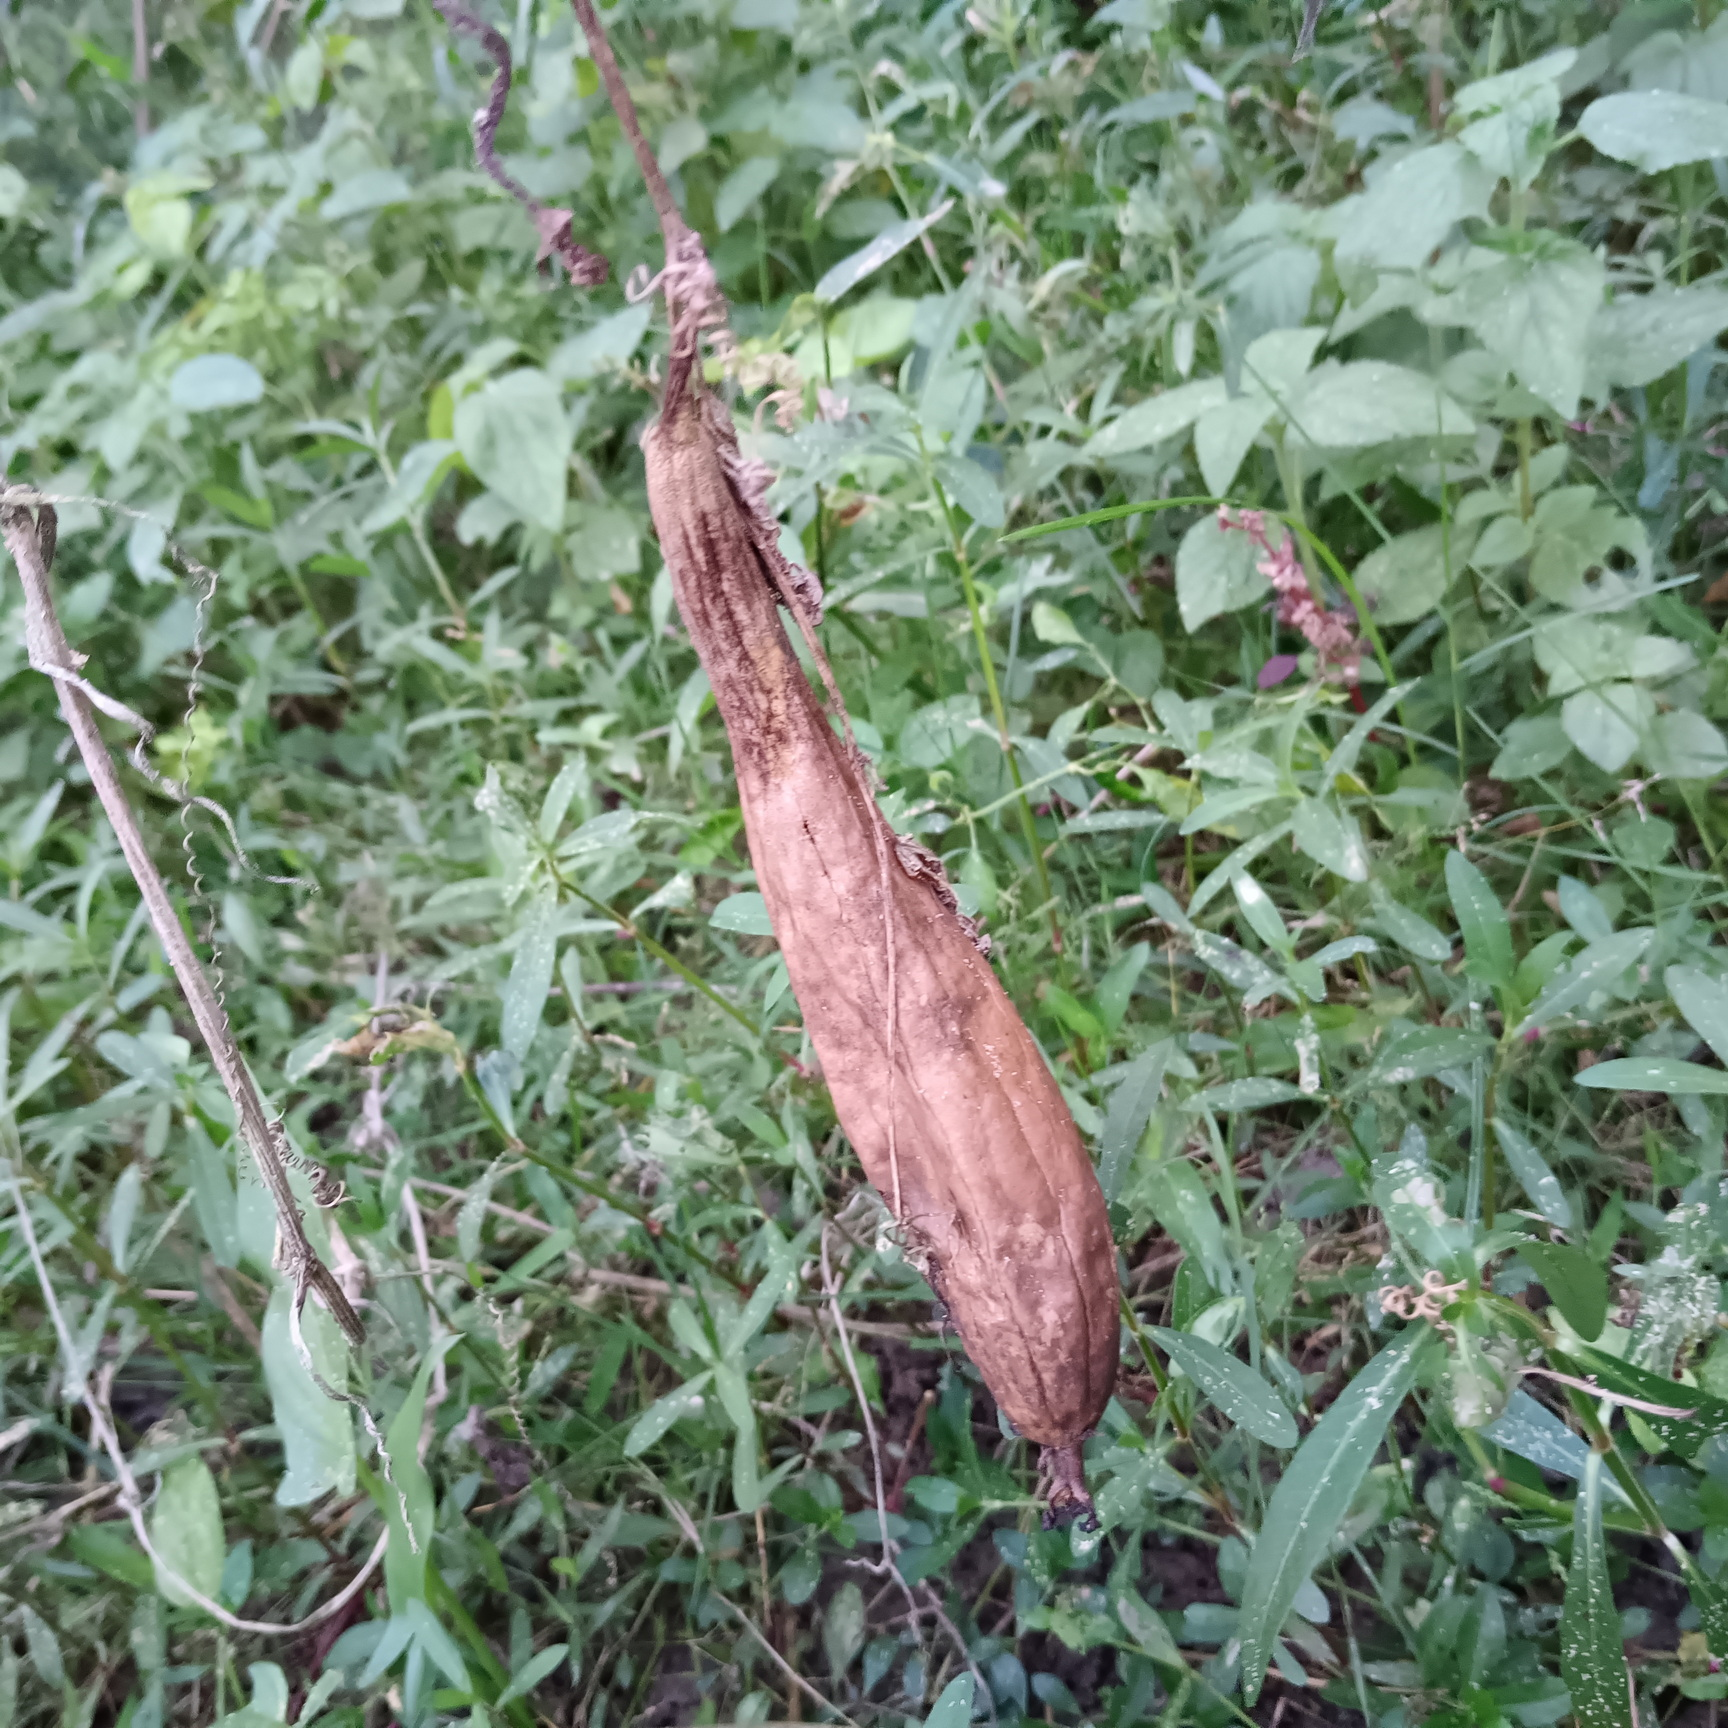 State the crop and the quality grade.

luffa, faulty
